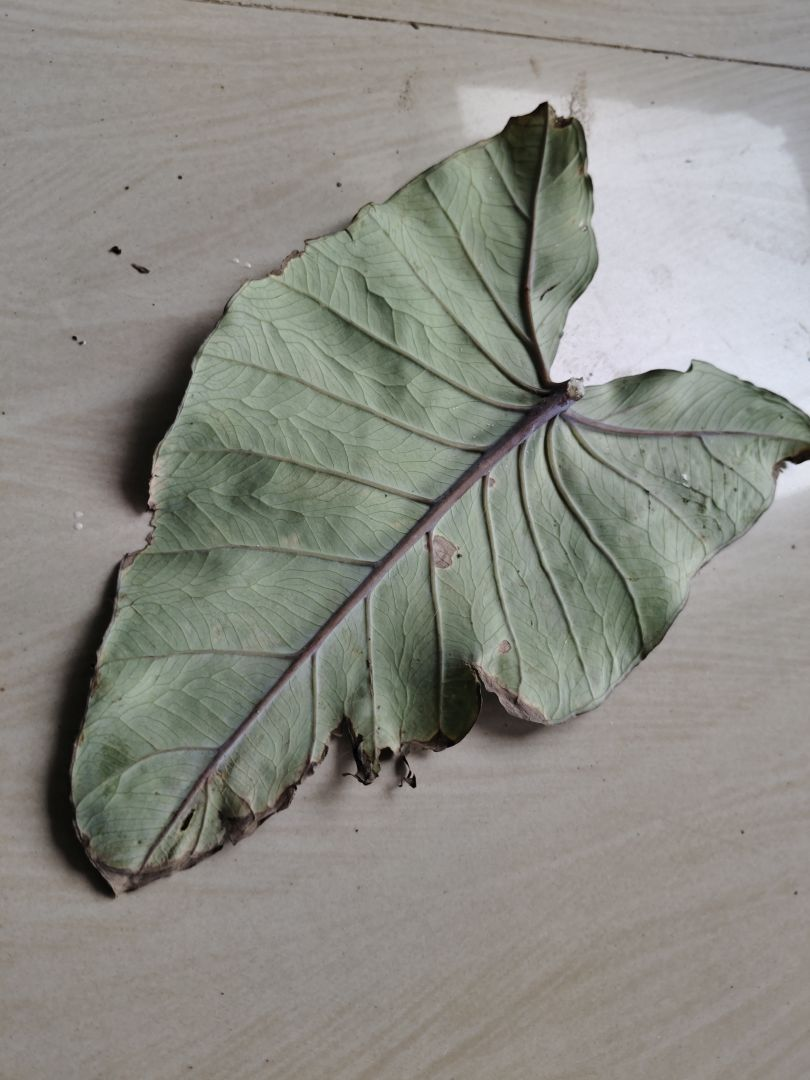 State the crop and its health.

taro, leaf blight
